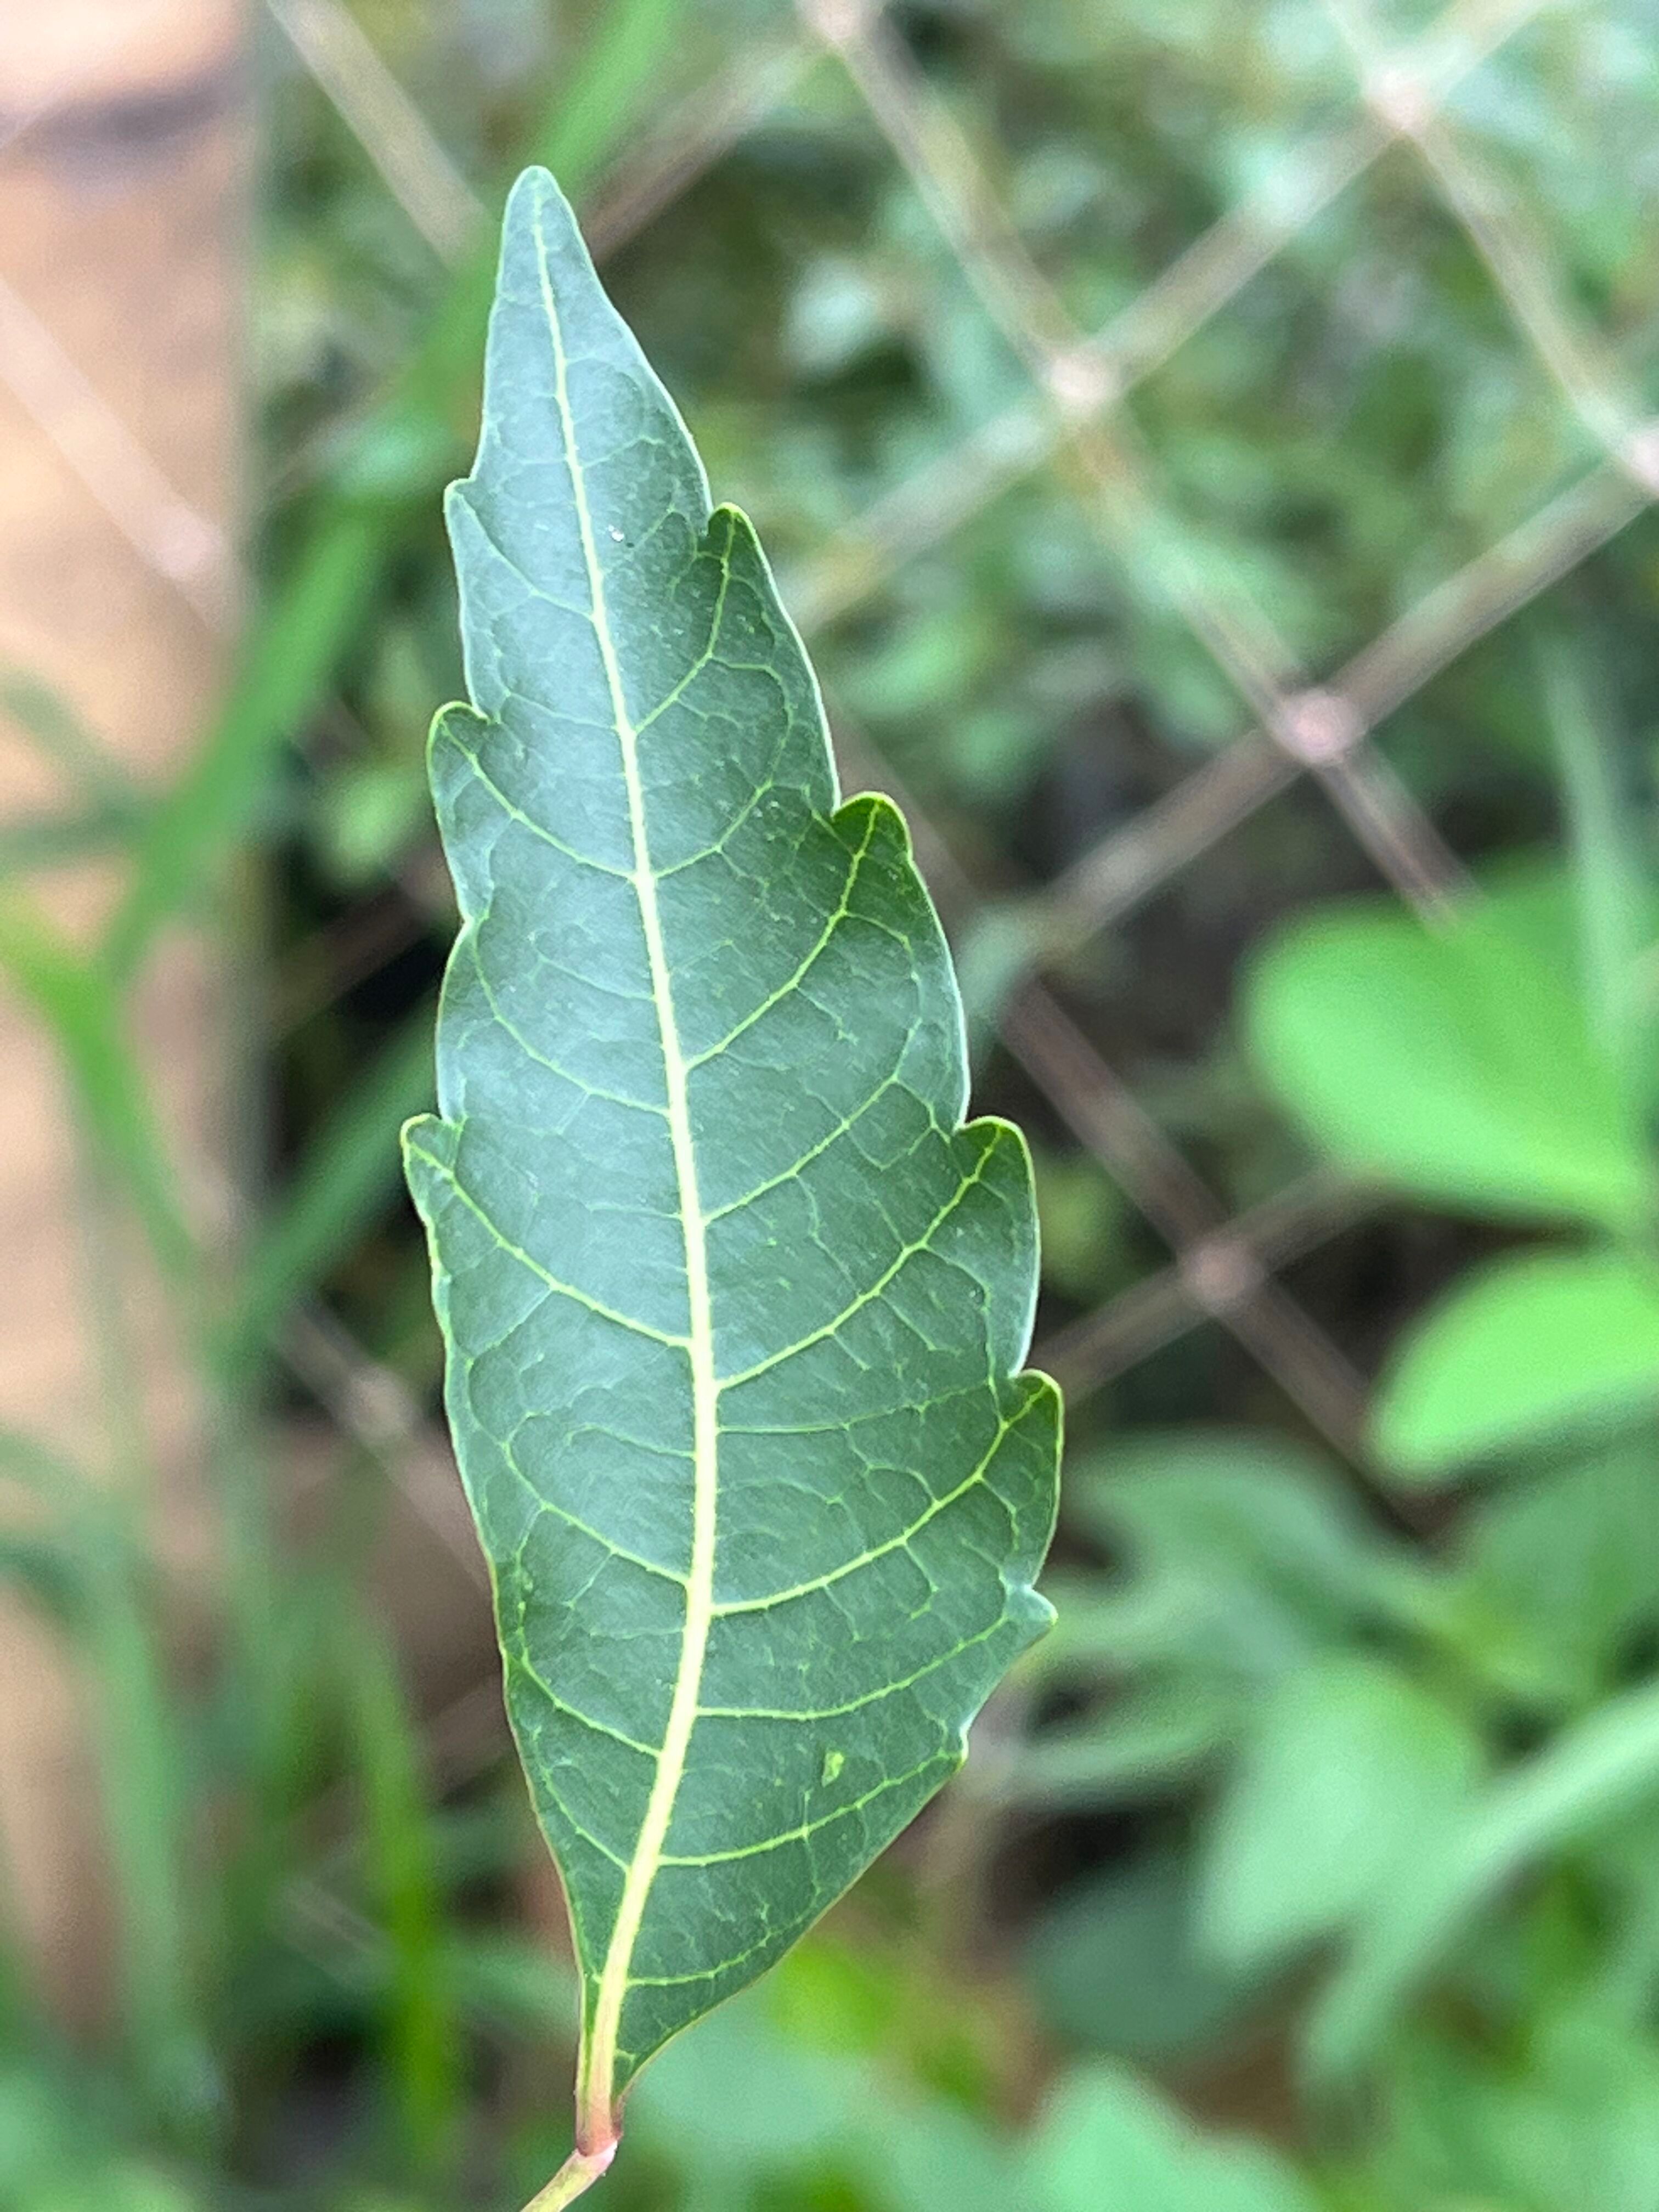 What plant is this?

neem
